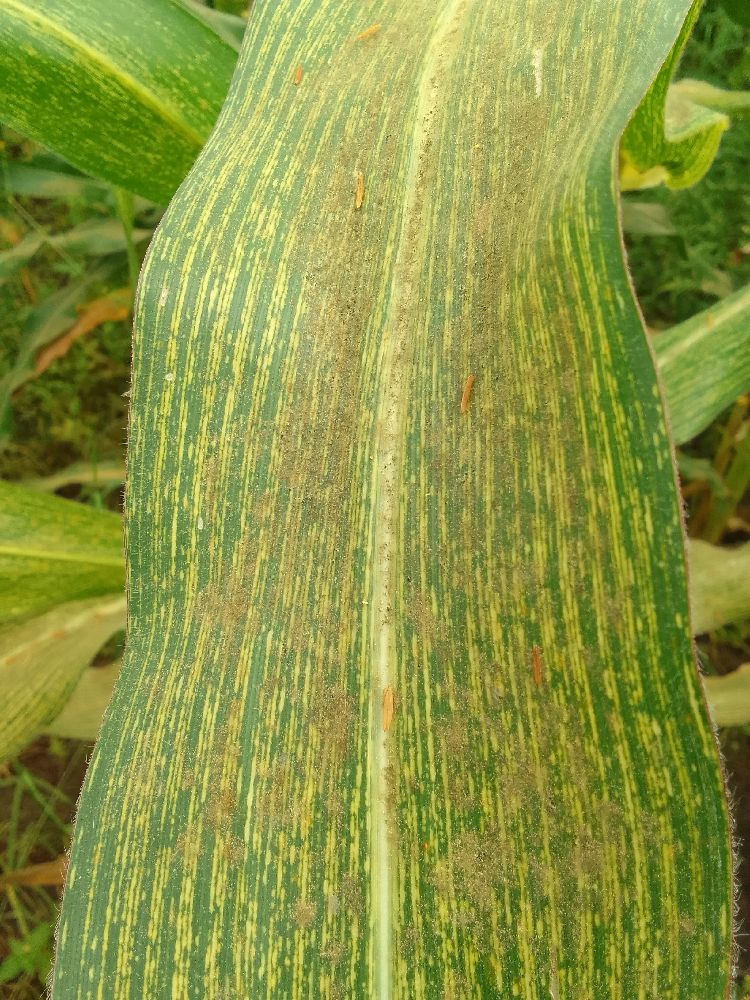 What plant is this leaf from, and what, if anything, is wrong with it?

maize, maize streak virus
